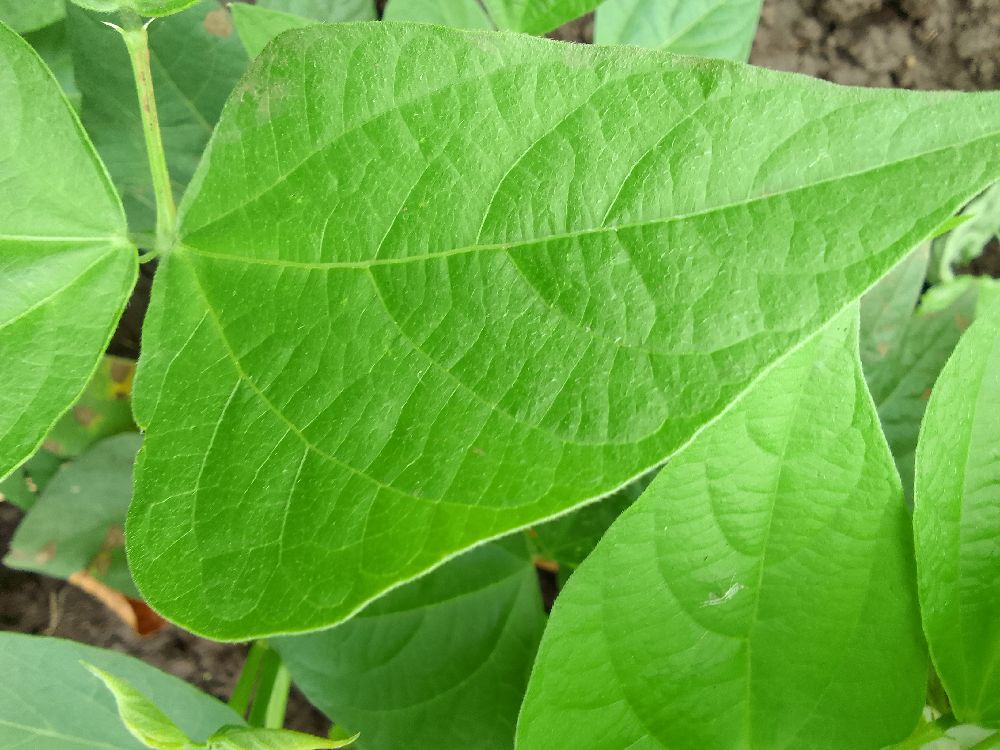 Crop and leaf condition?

common bean, healthy
